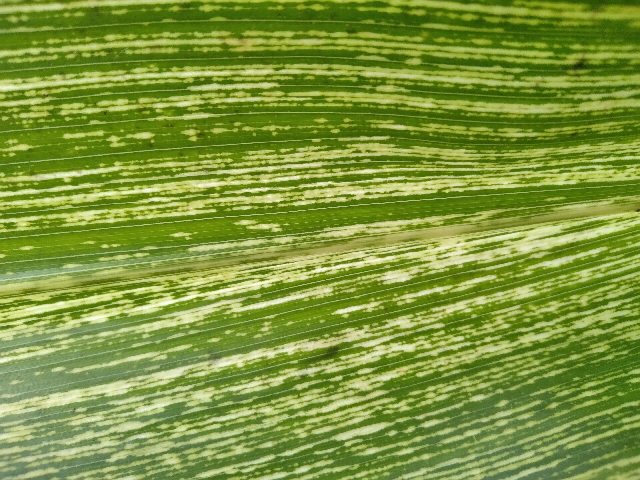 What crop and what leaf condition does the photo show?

maize, maize streak virus
